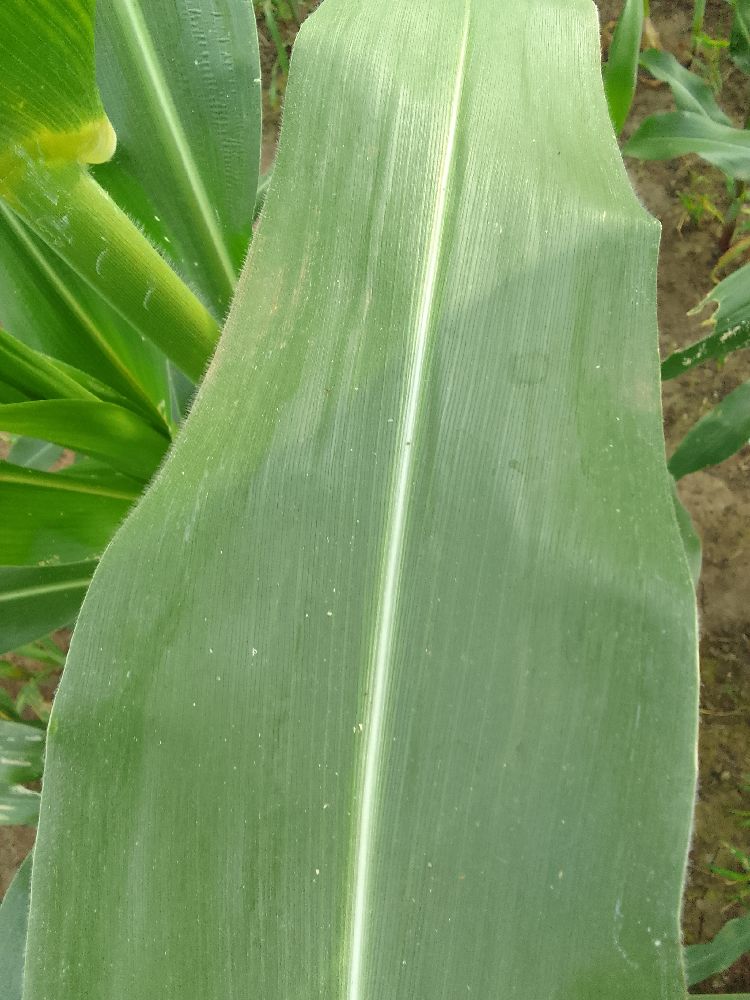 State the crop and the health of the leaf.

maize, healthy
